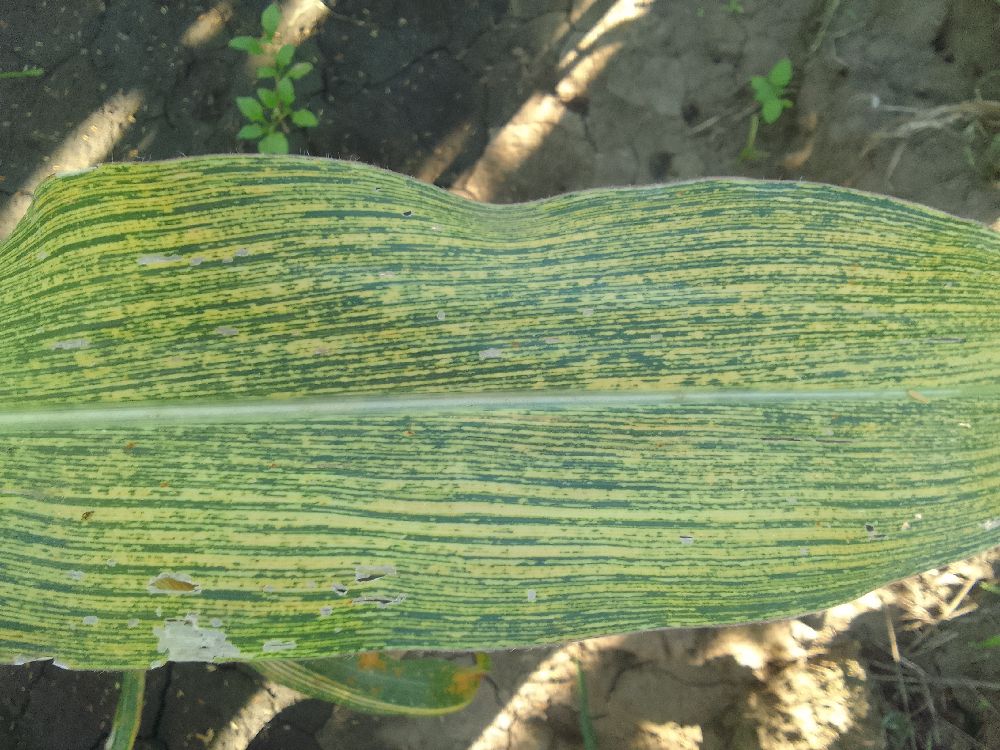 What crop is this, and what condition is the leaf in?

maize, maize streak virus
